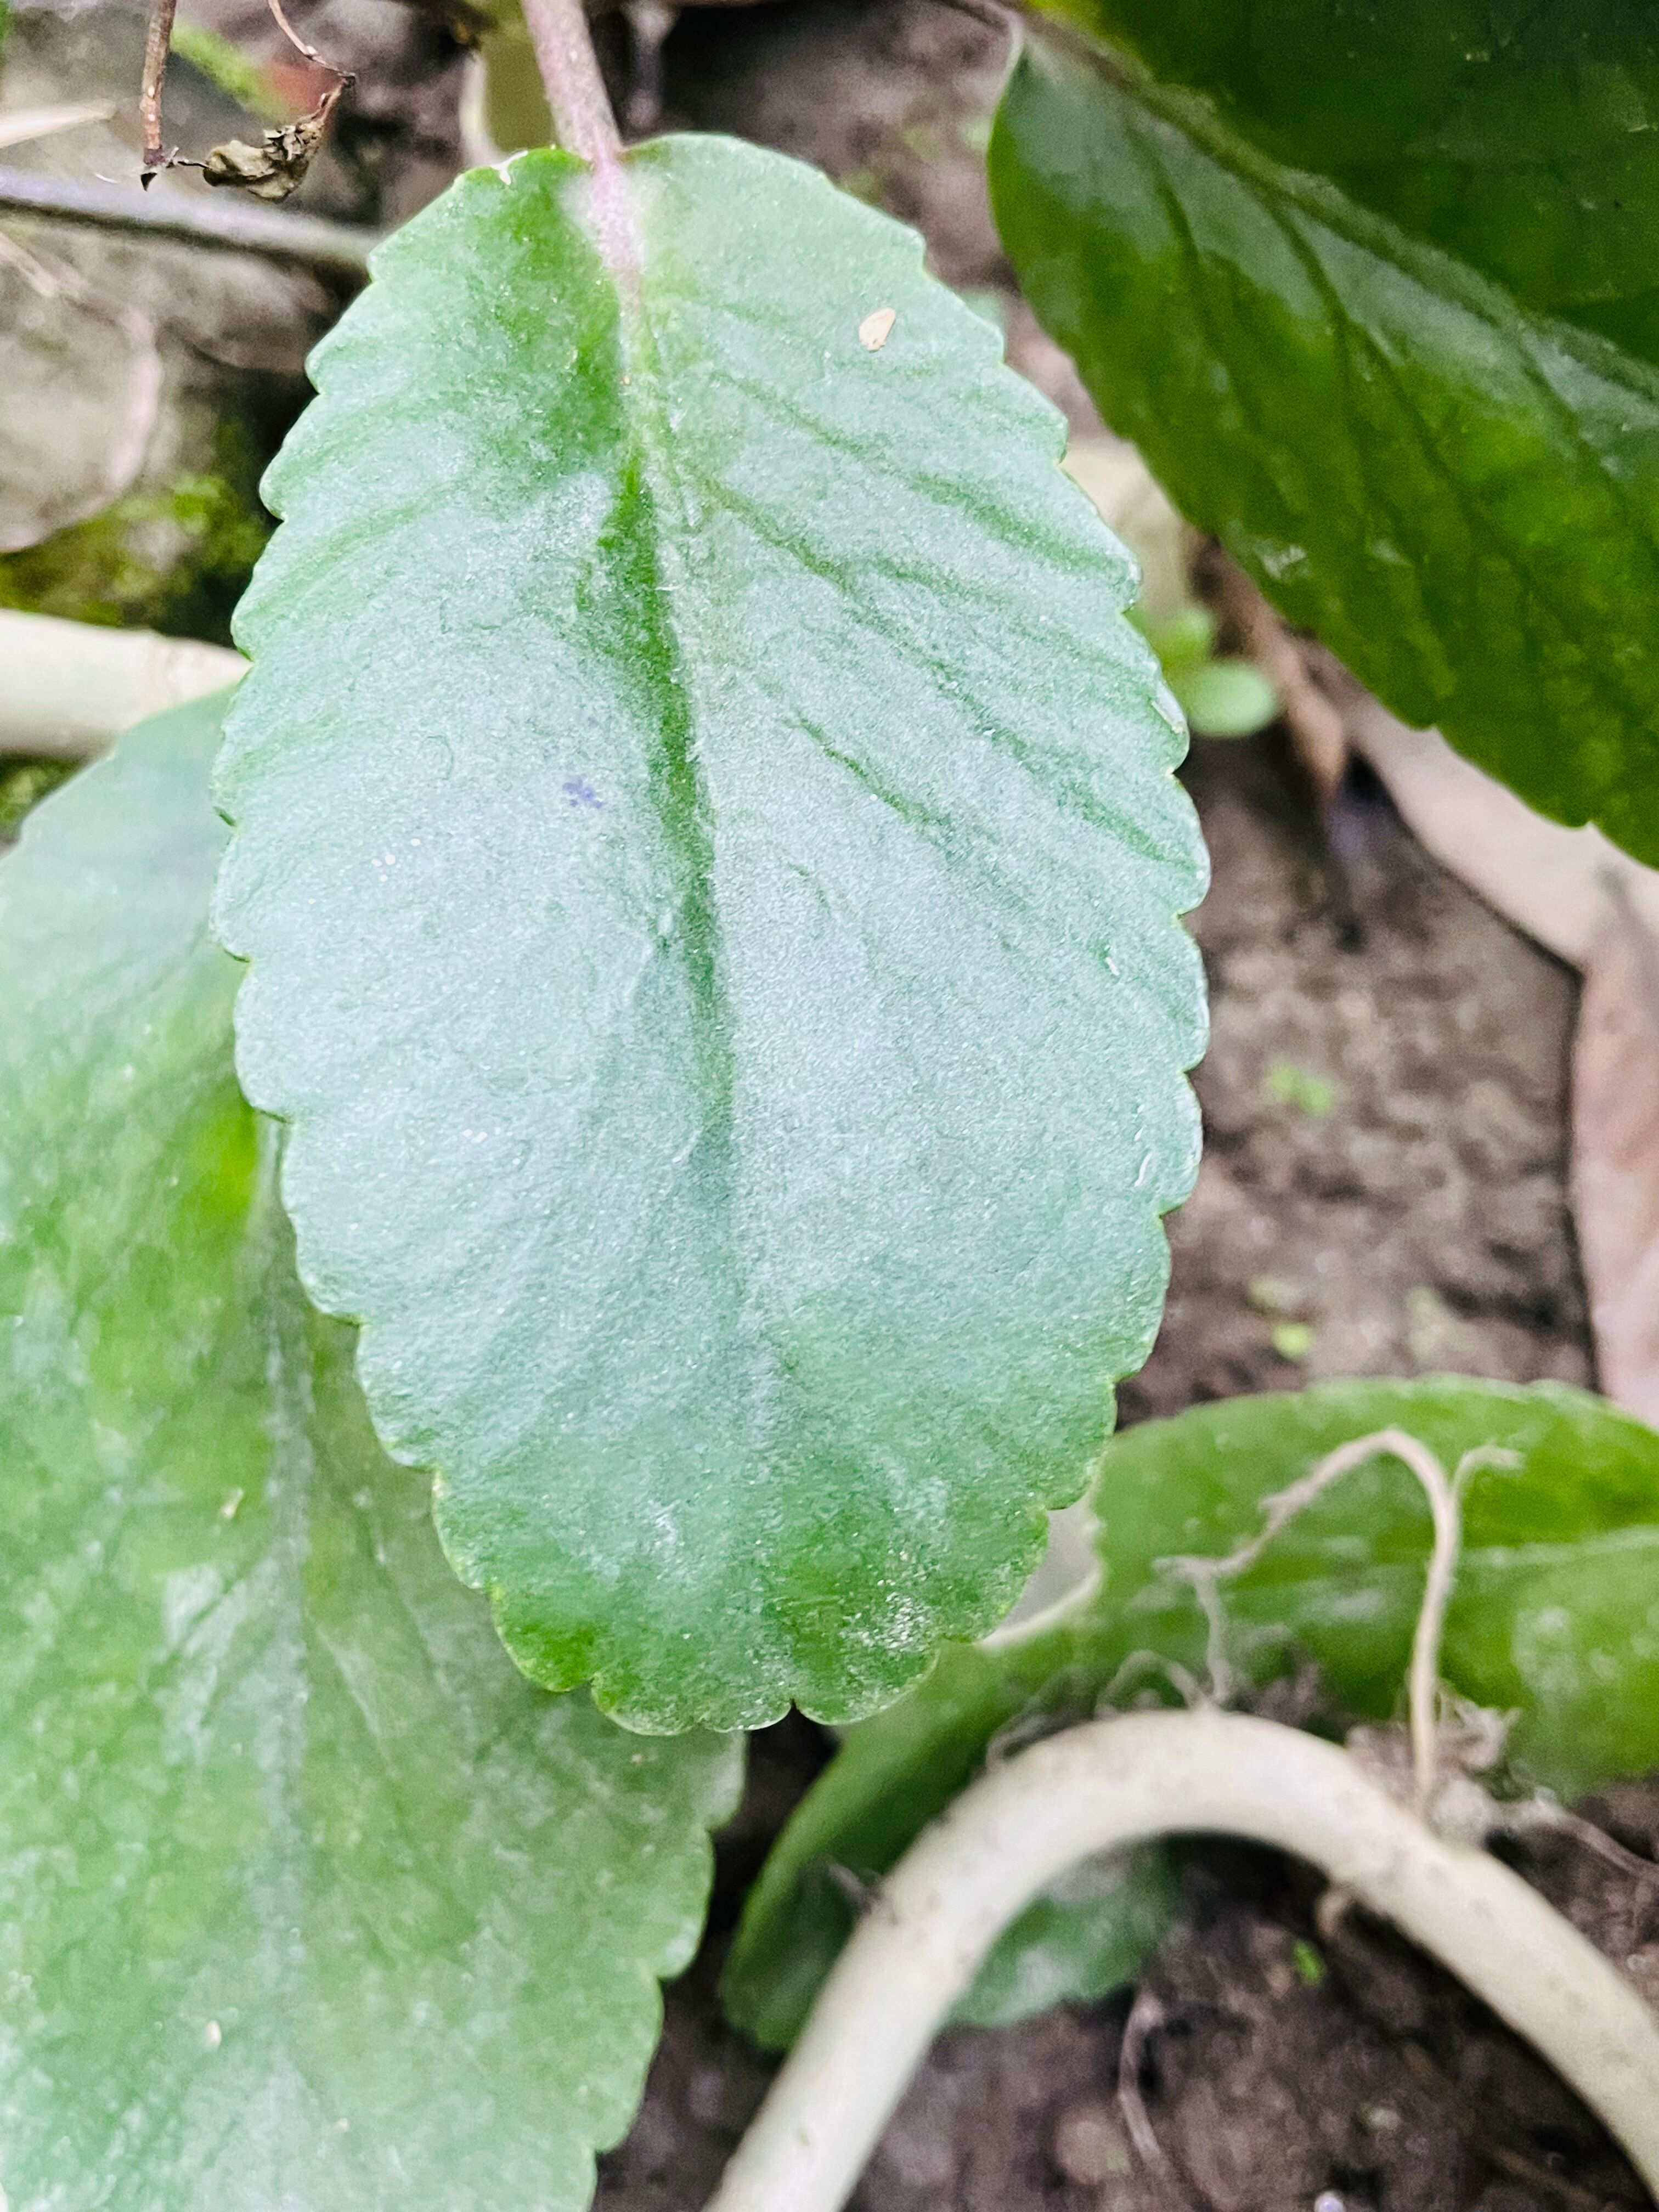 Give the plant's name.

pathorkuci
